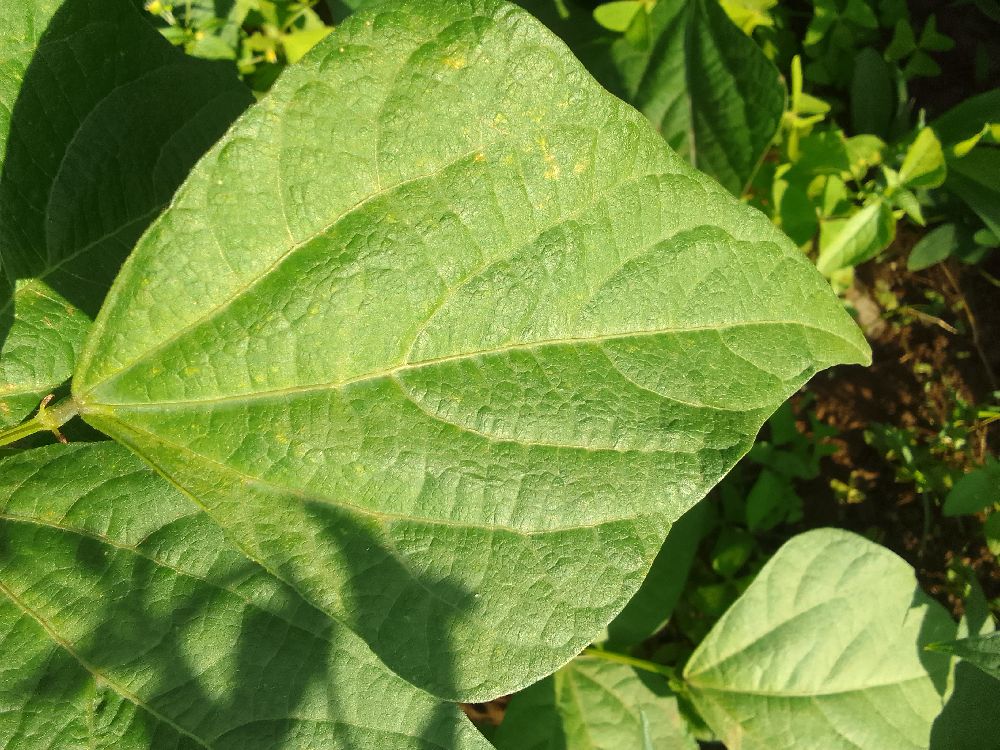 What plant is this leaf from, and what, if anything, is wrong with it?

common bean, healthy
